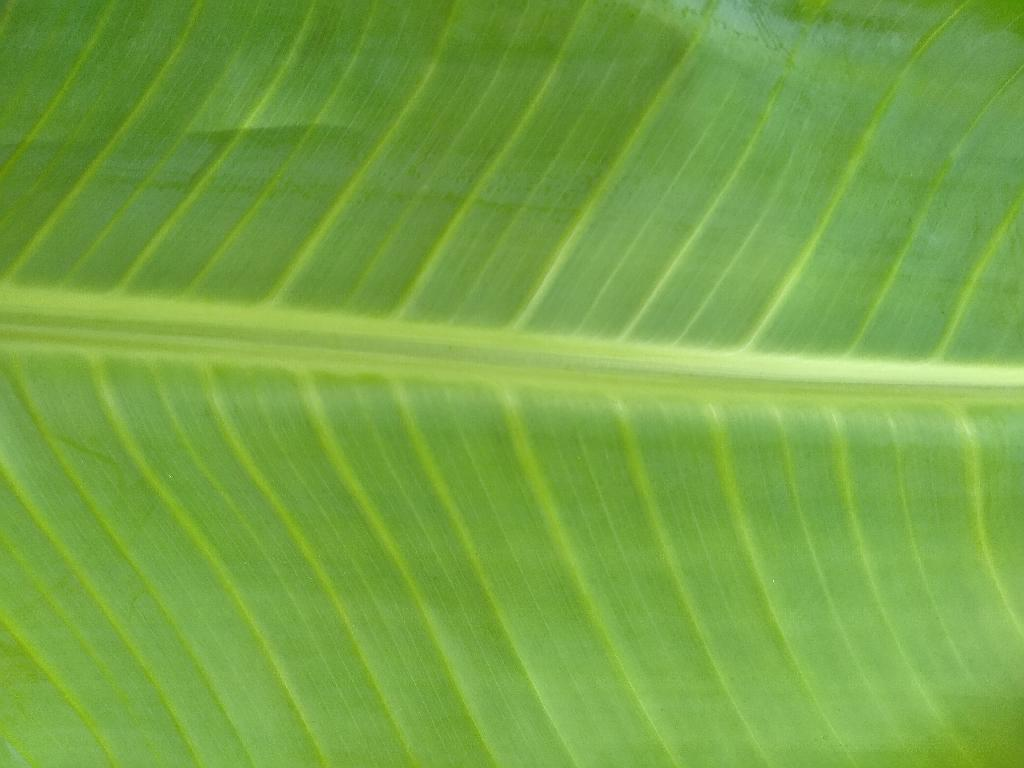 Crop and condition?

banana, healthy
